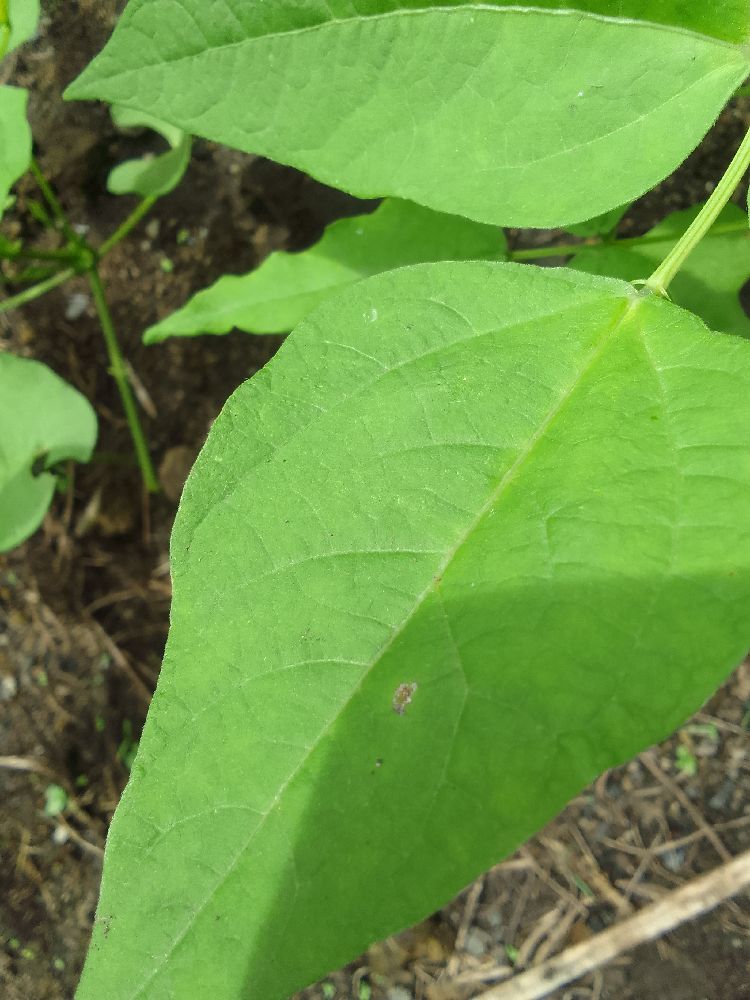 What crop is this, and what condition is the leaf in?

common bean, healthy
